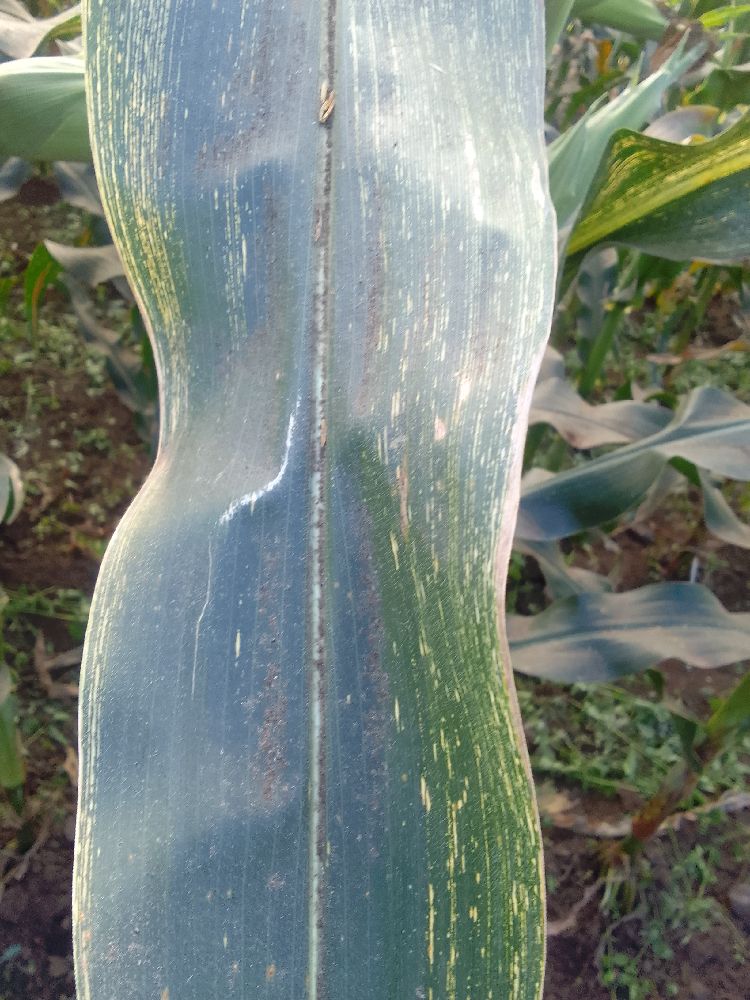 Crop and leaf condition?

maize, maize streak virus
